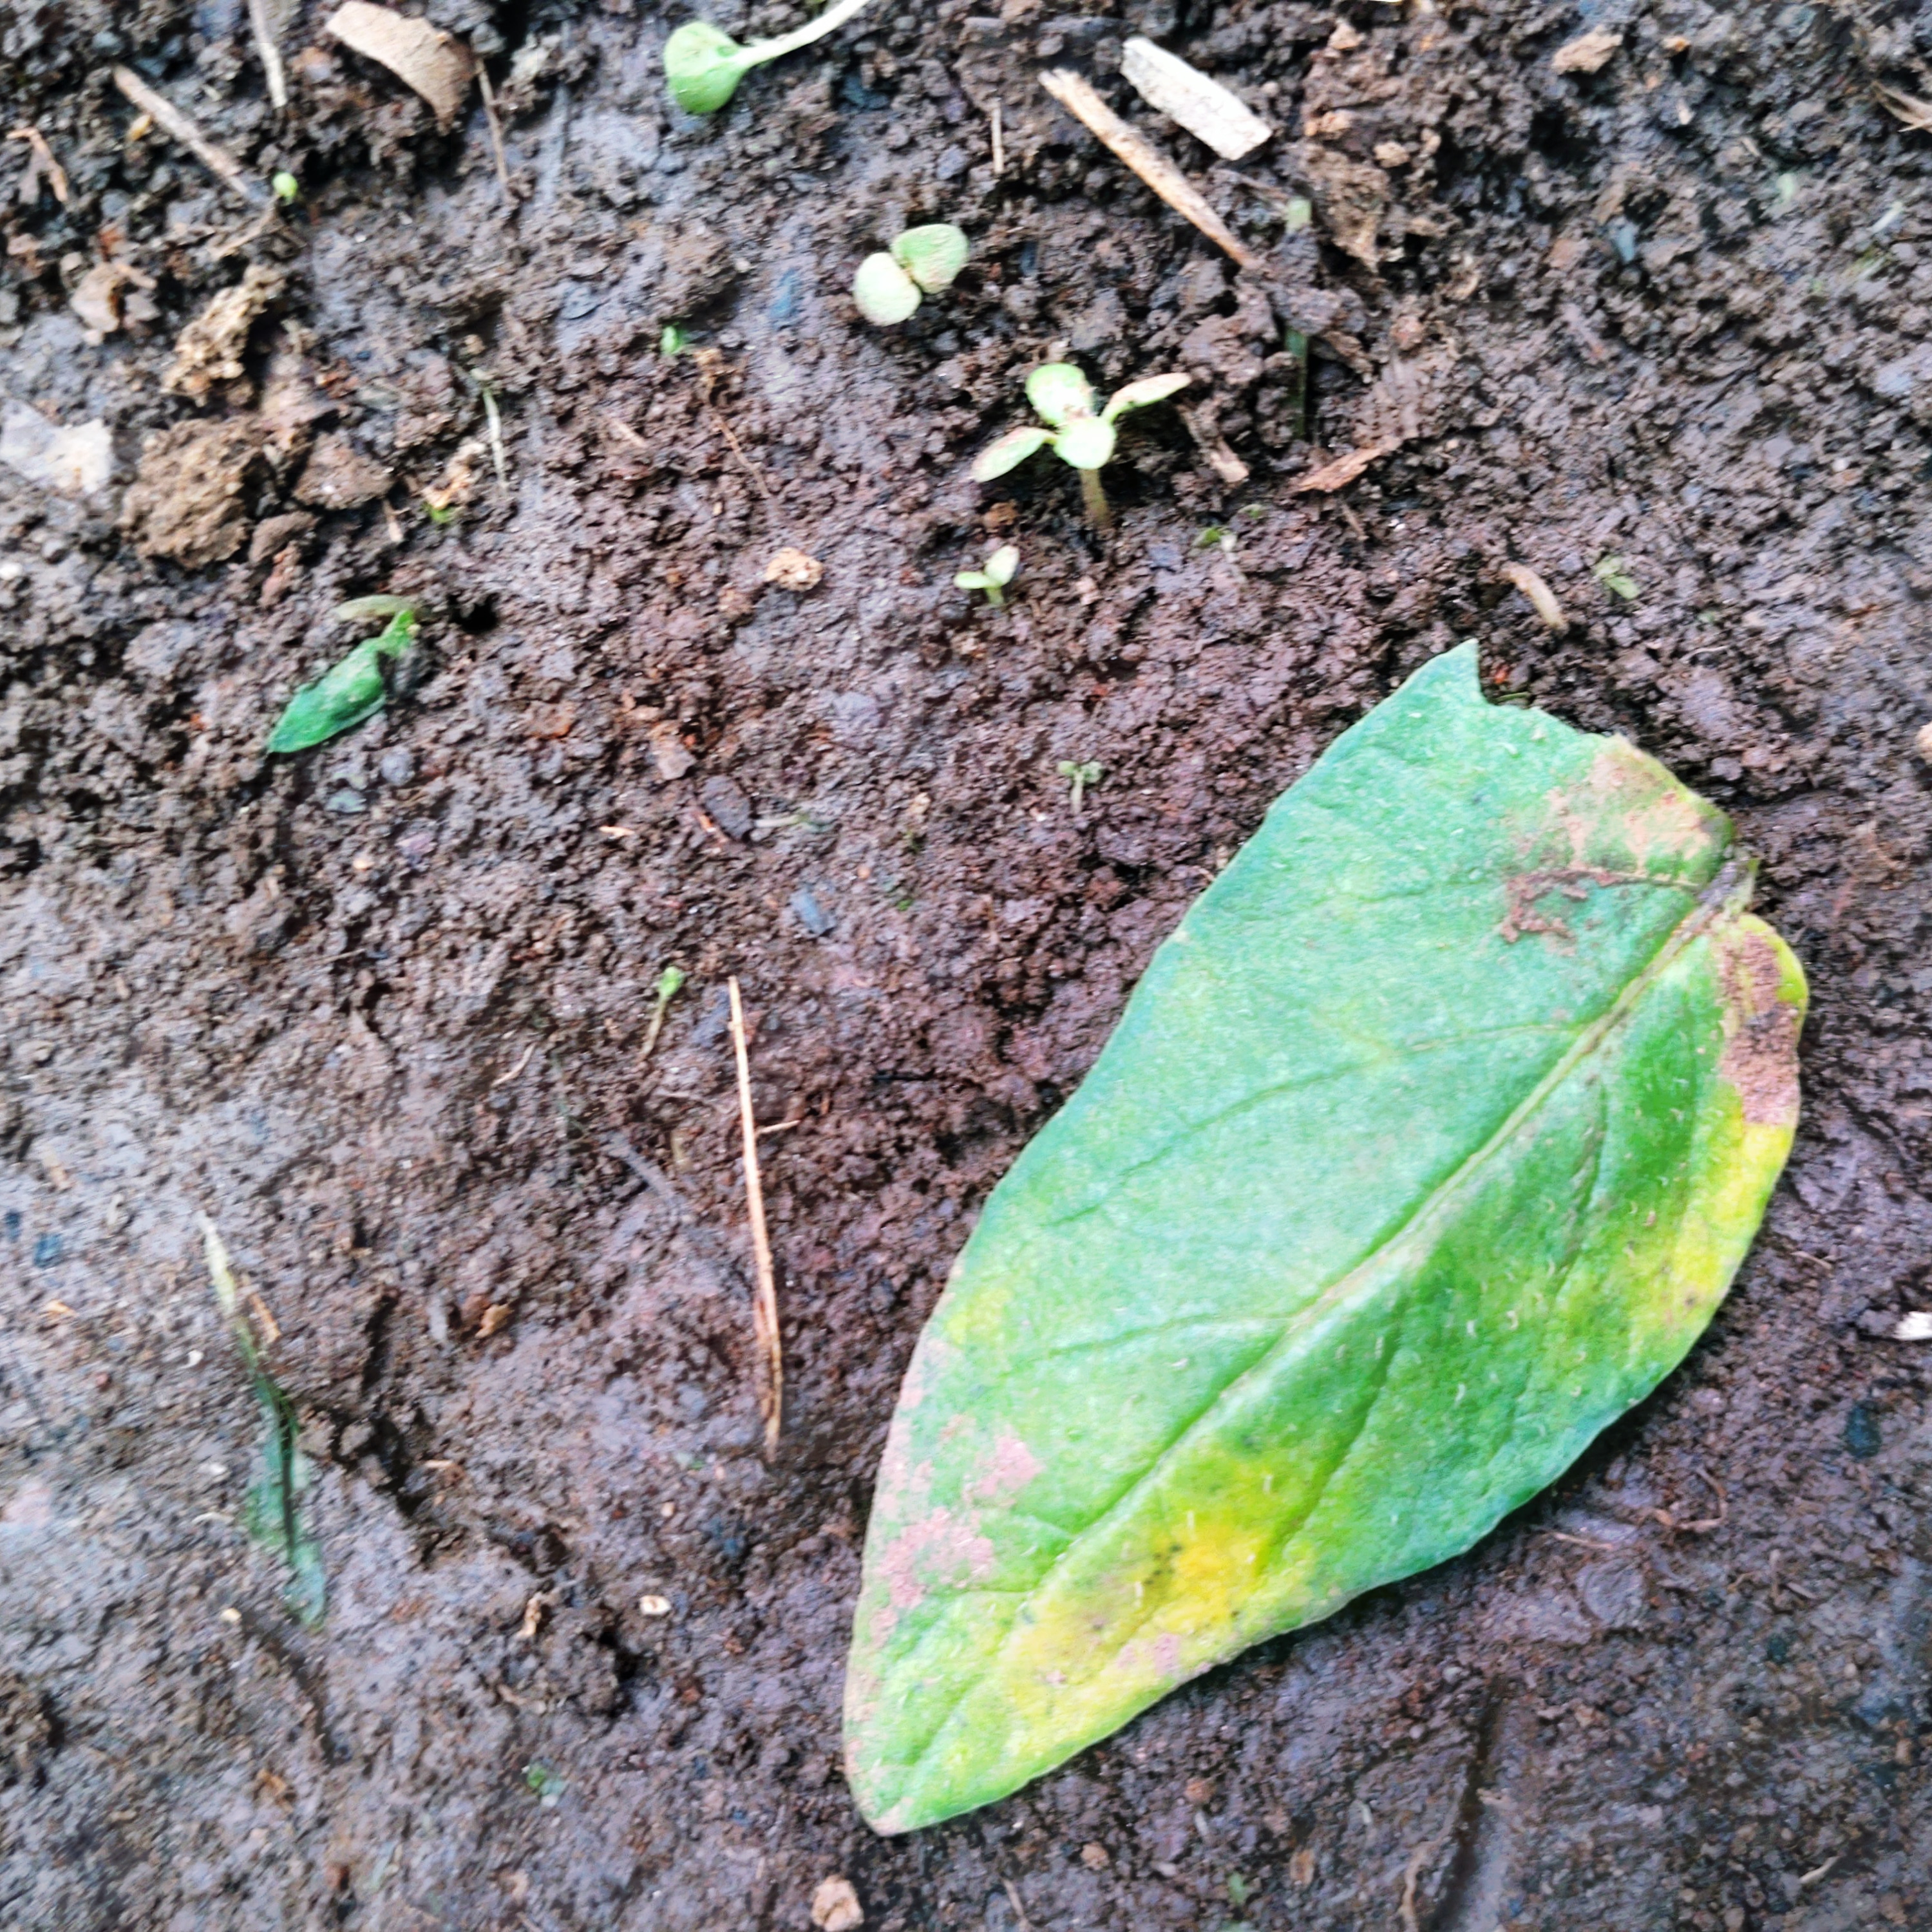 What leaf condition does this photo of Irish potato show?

late blight
